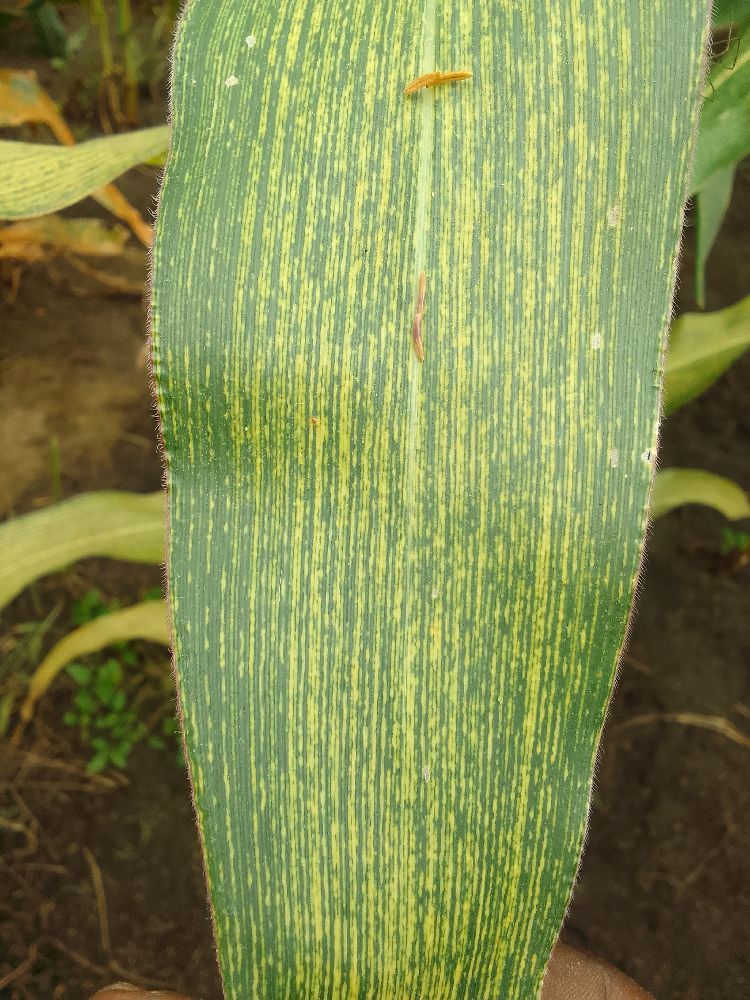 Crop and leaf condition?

maize, maize streak virus
